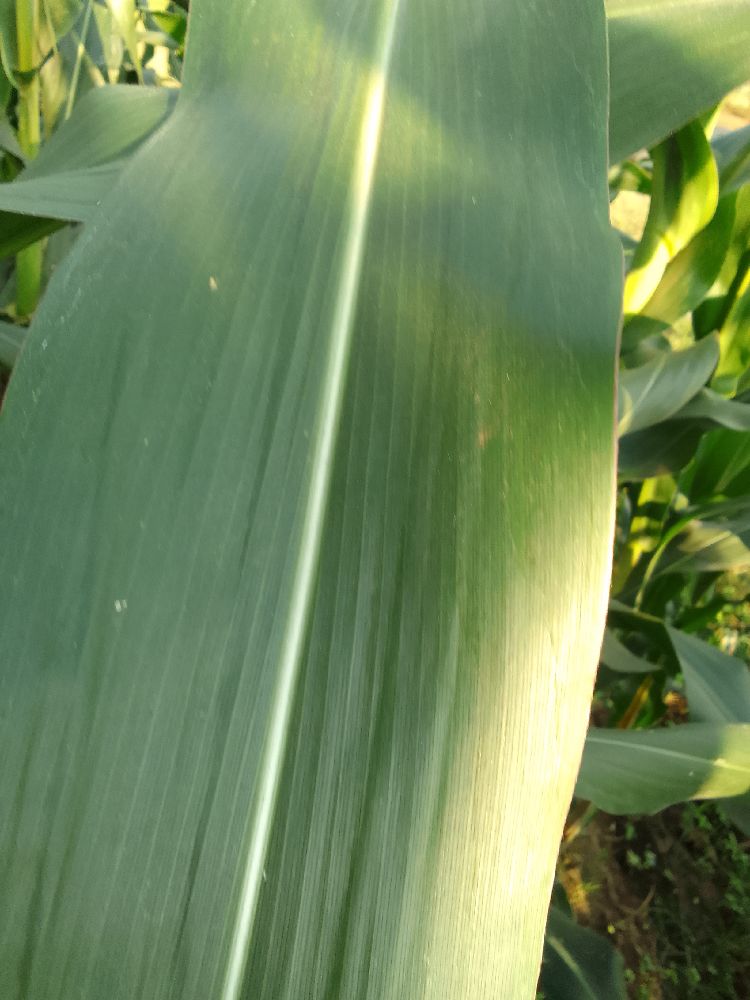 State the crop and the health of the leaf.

maize, healthy
